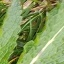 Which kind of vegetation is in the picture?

structured weed
